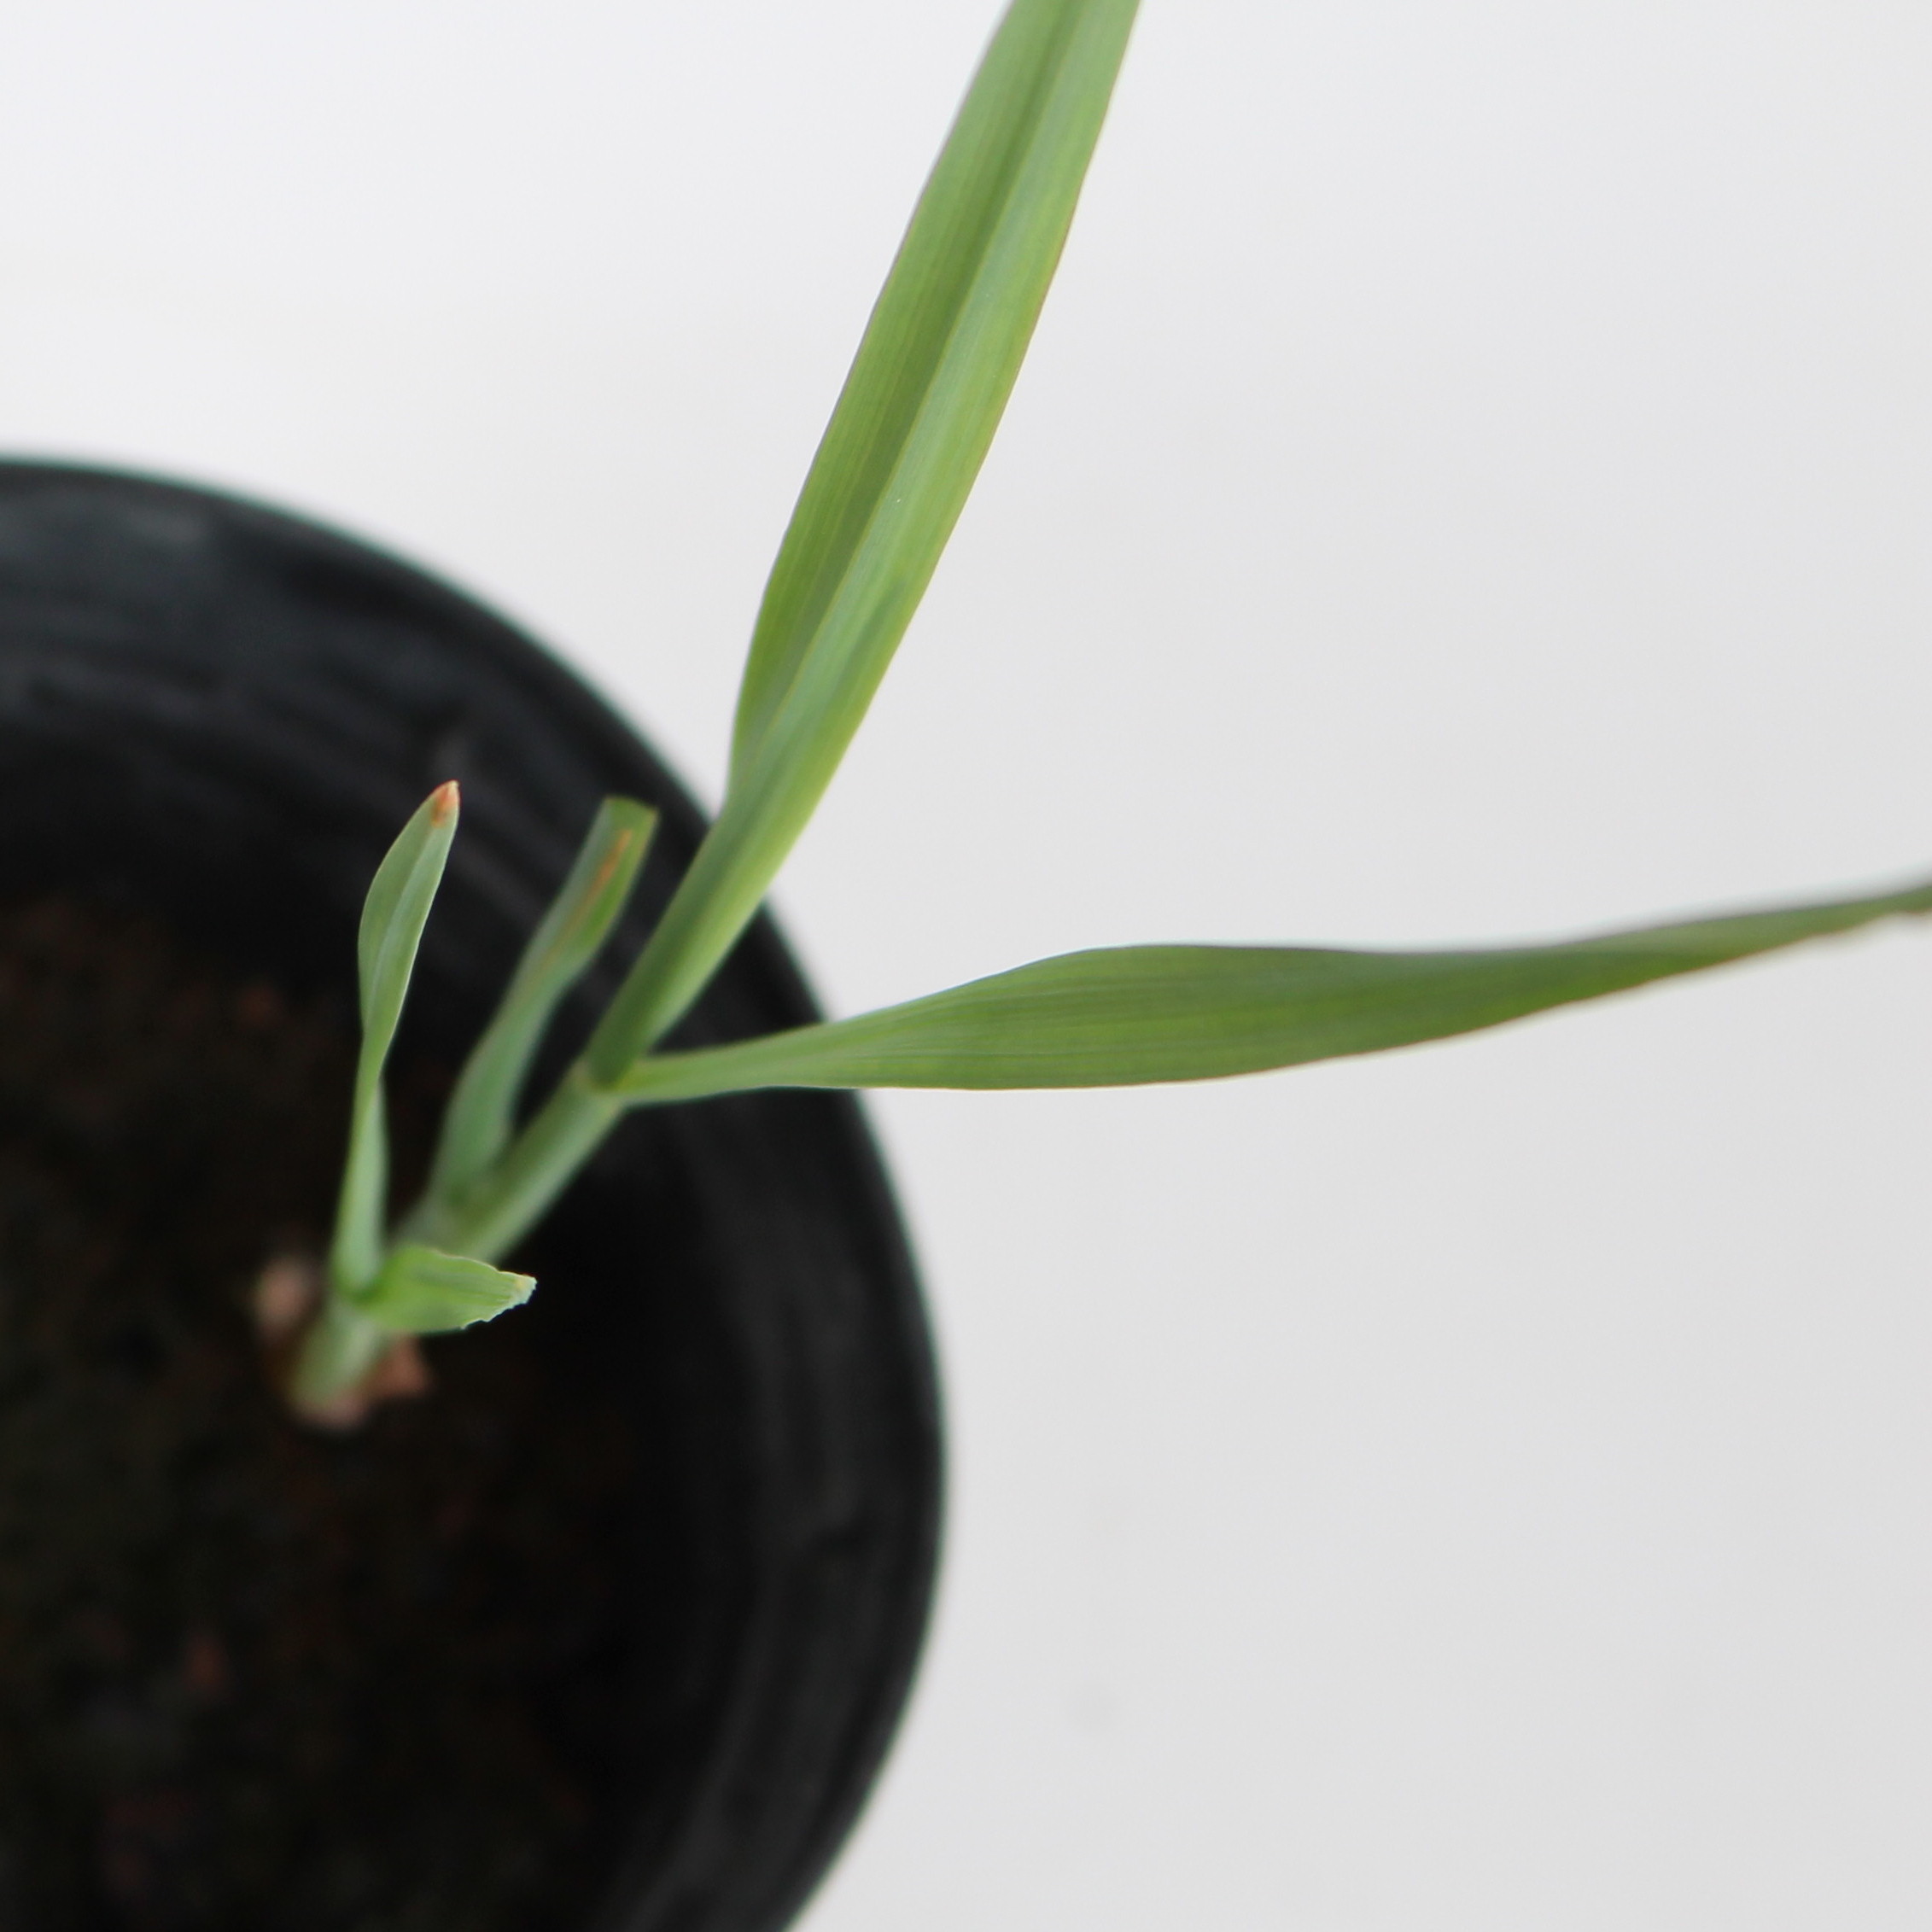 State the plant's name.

Avena sterilis
